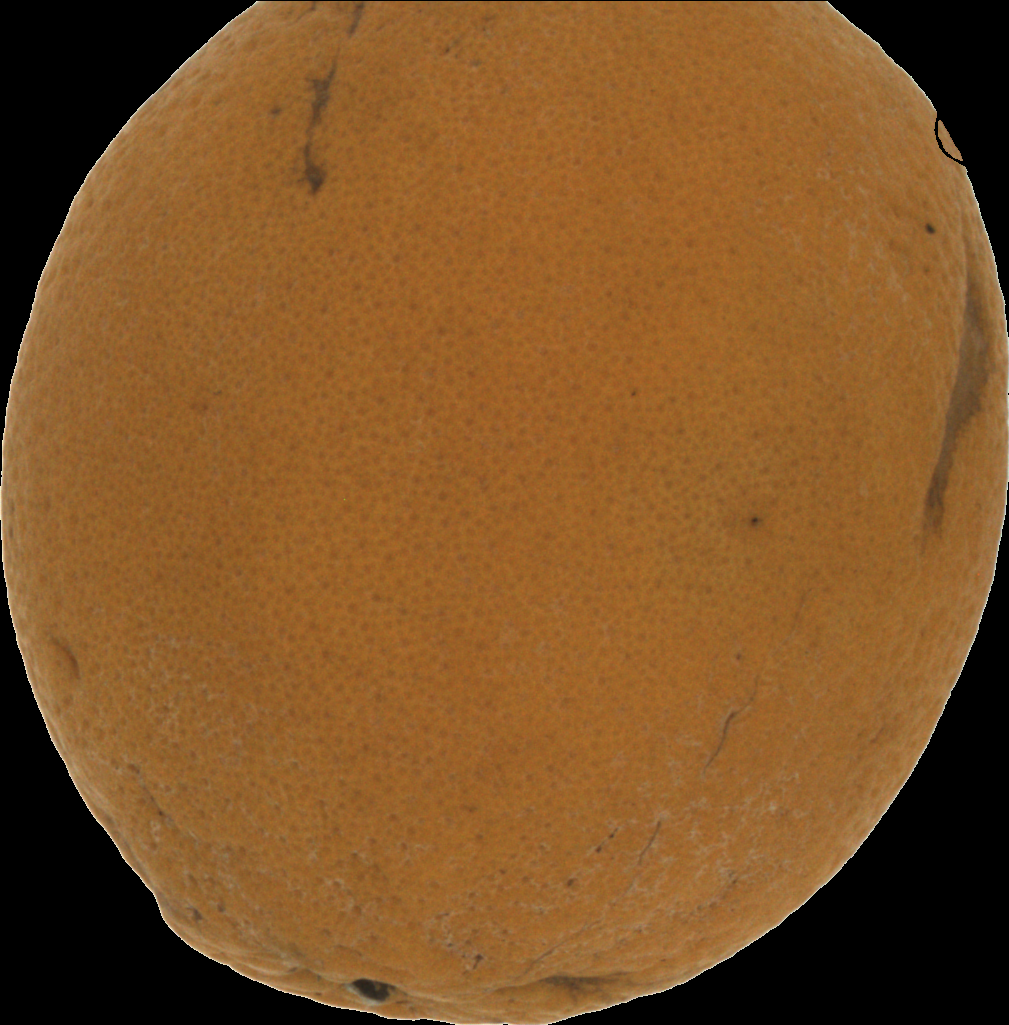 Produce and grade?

orange, bad
